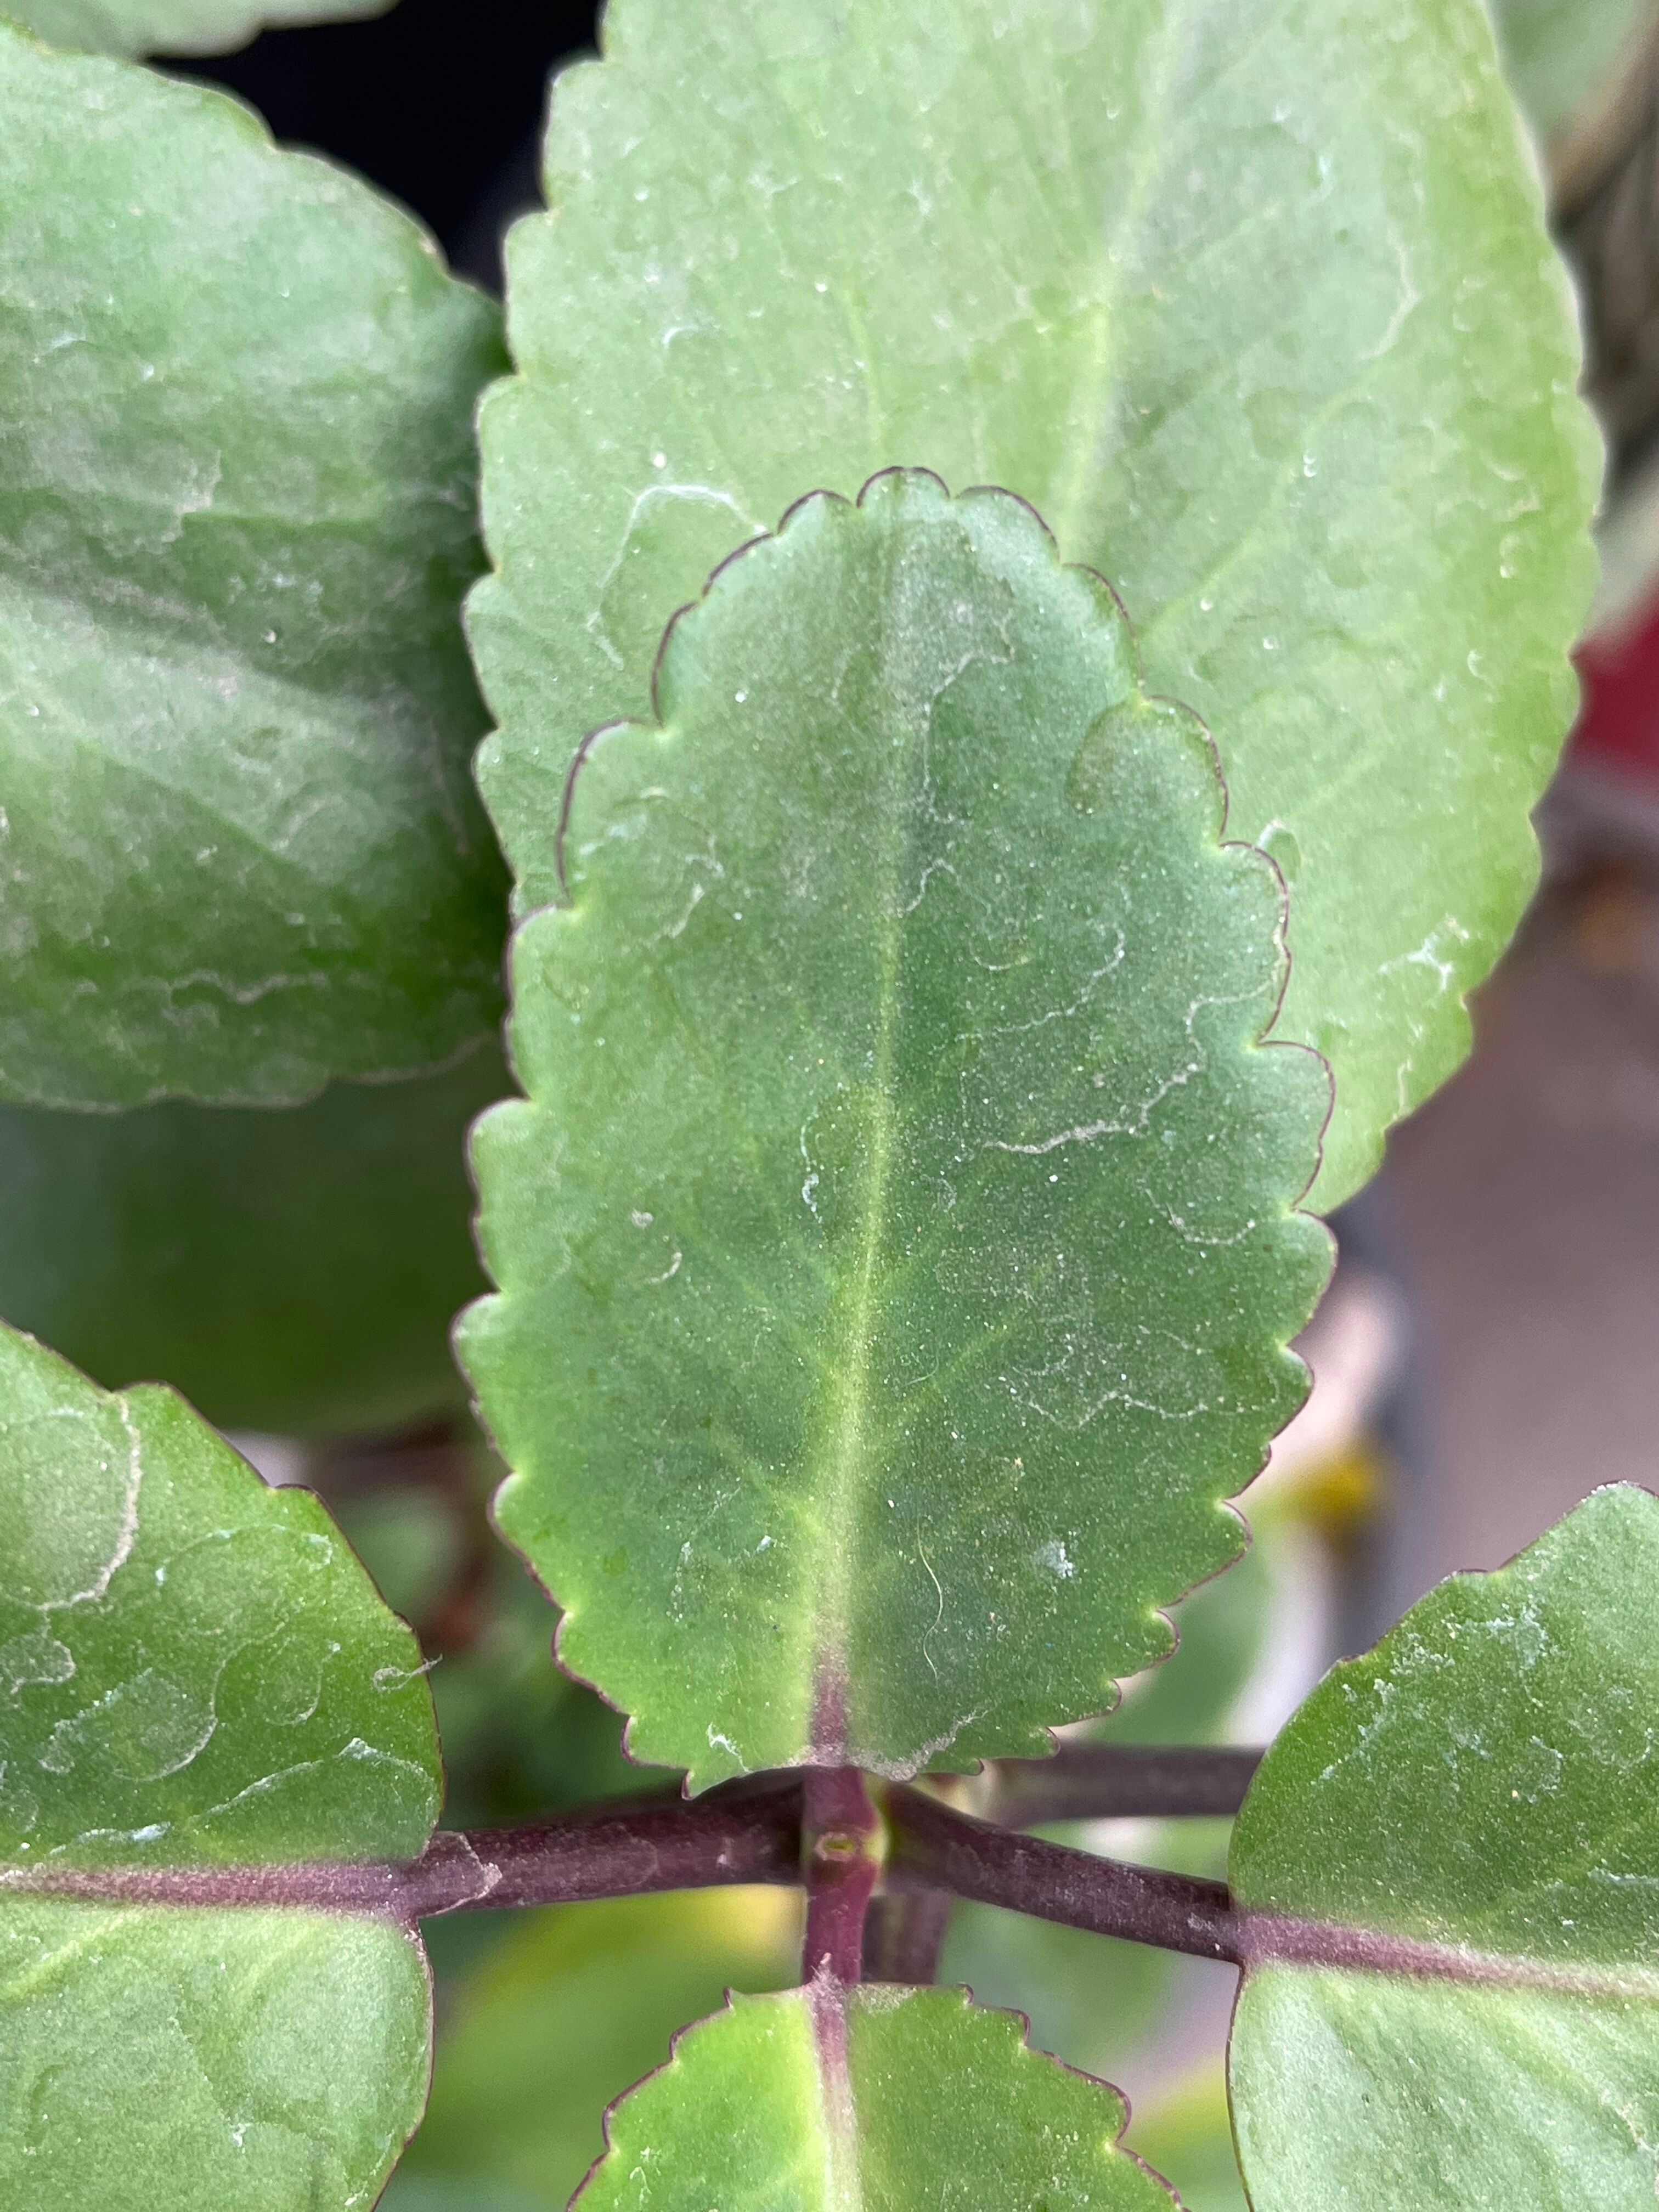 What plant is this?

pathorkuci
